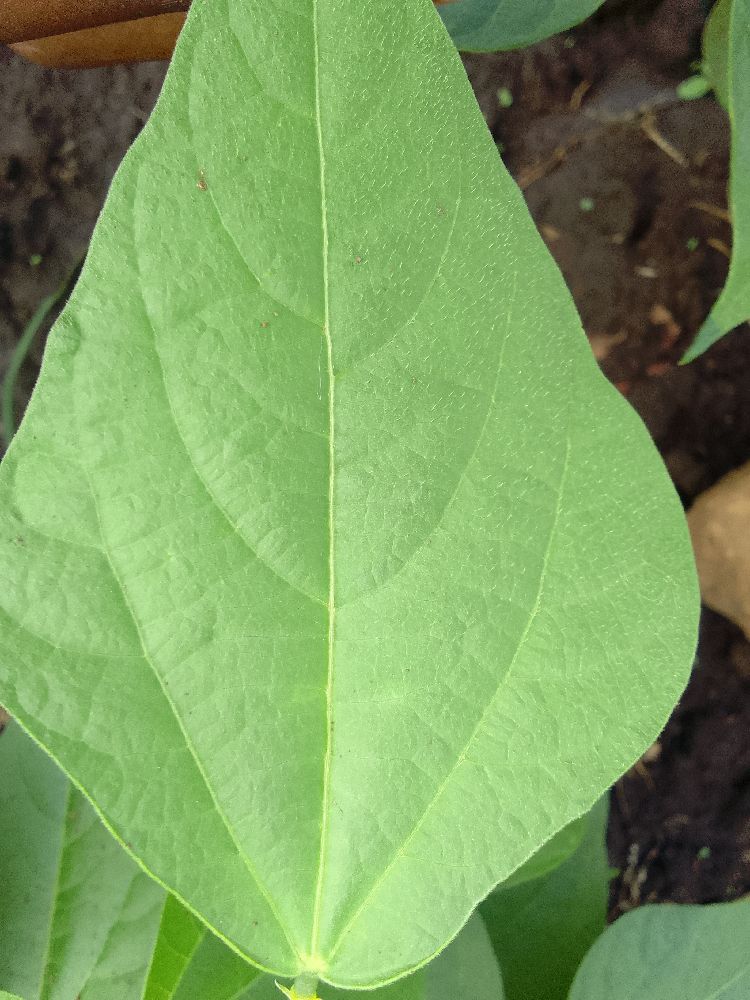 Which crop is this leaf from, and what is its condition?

common bean, healthy
